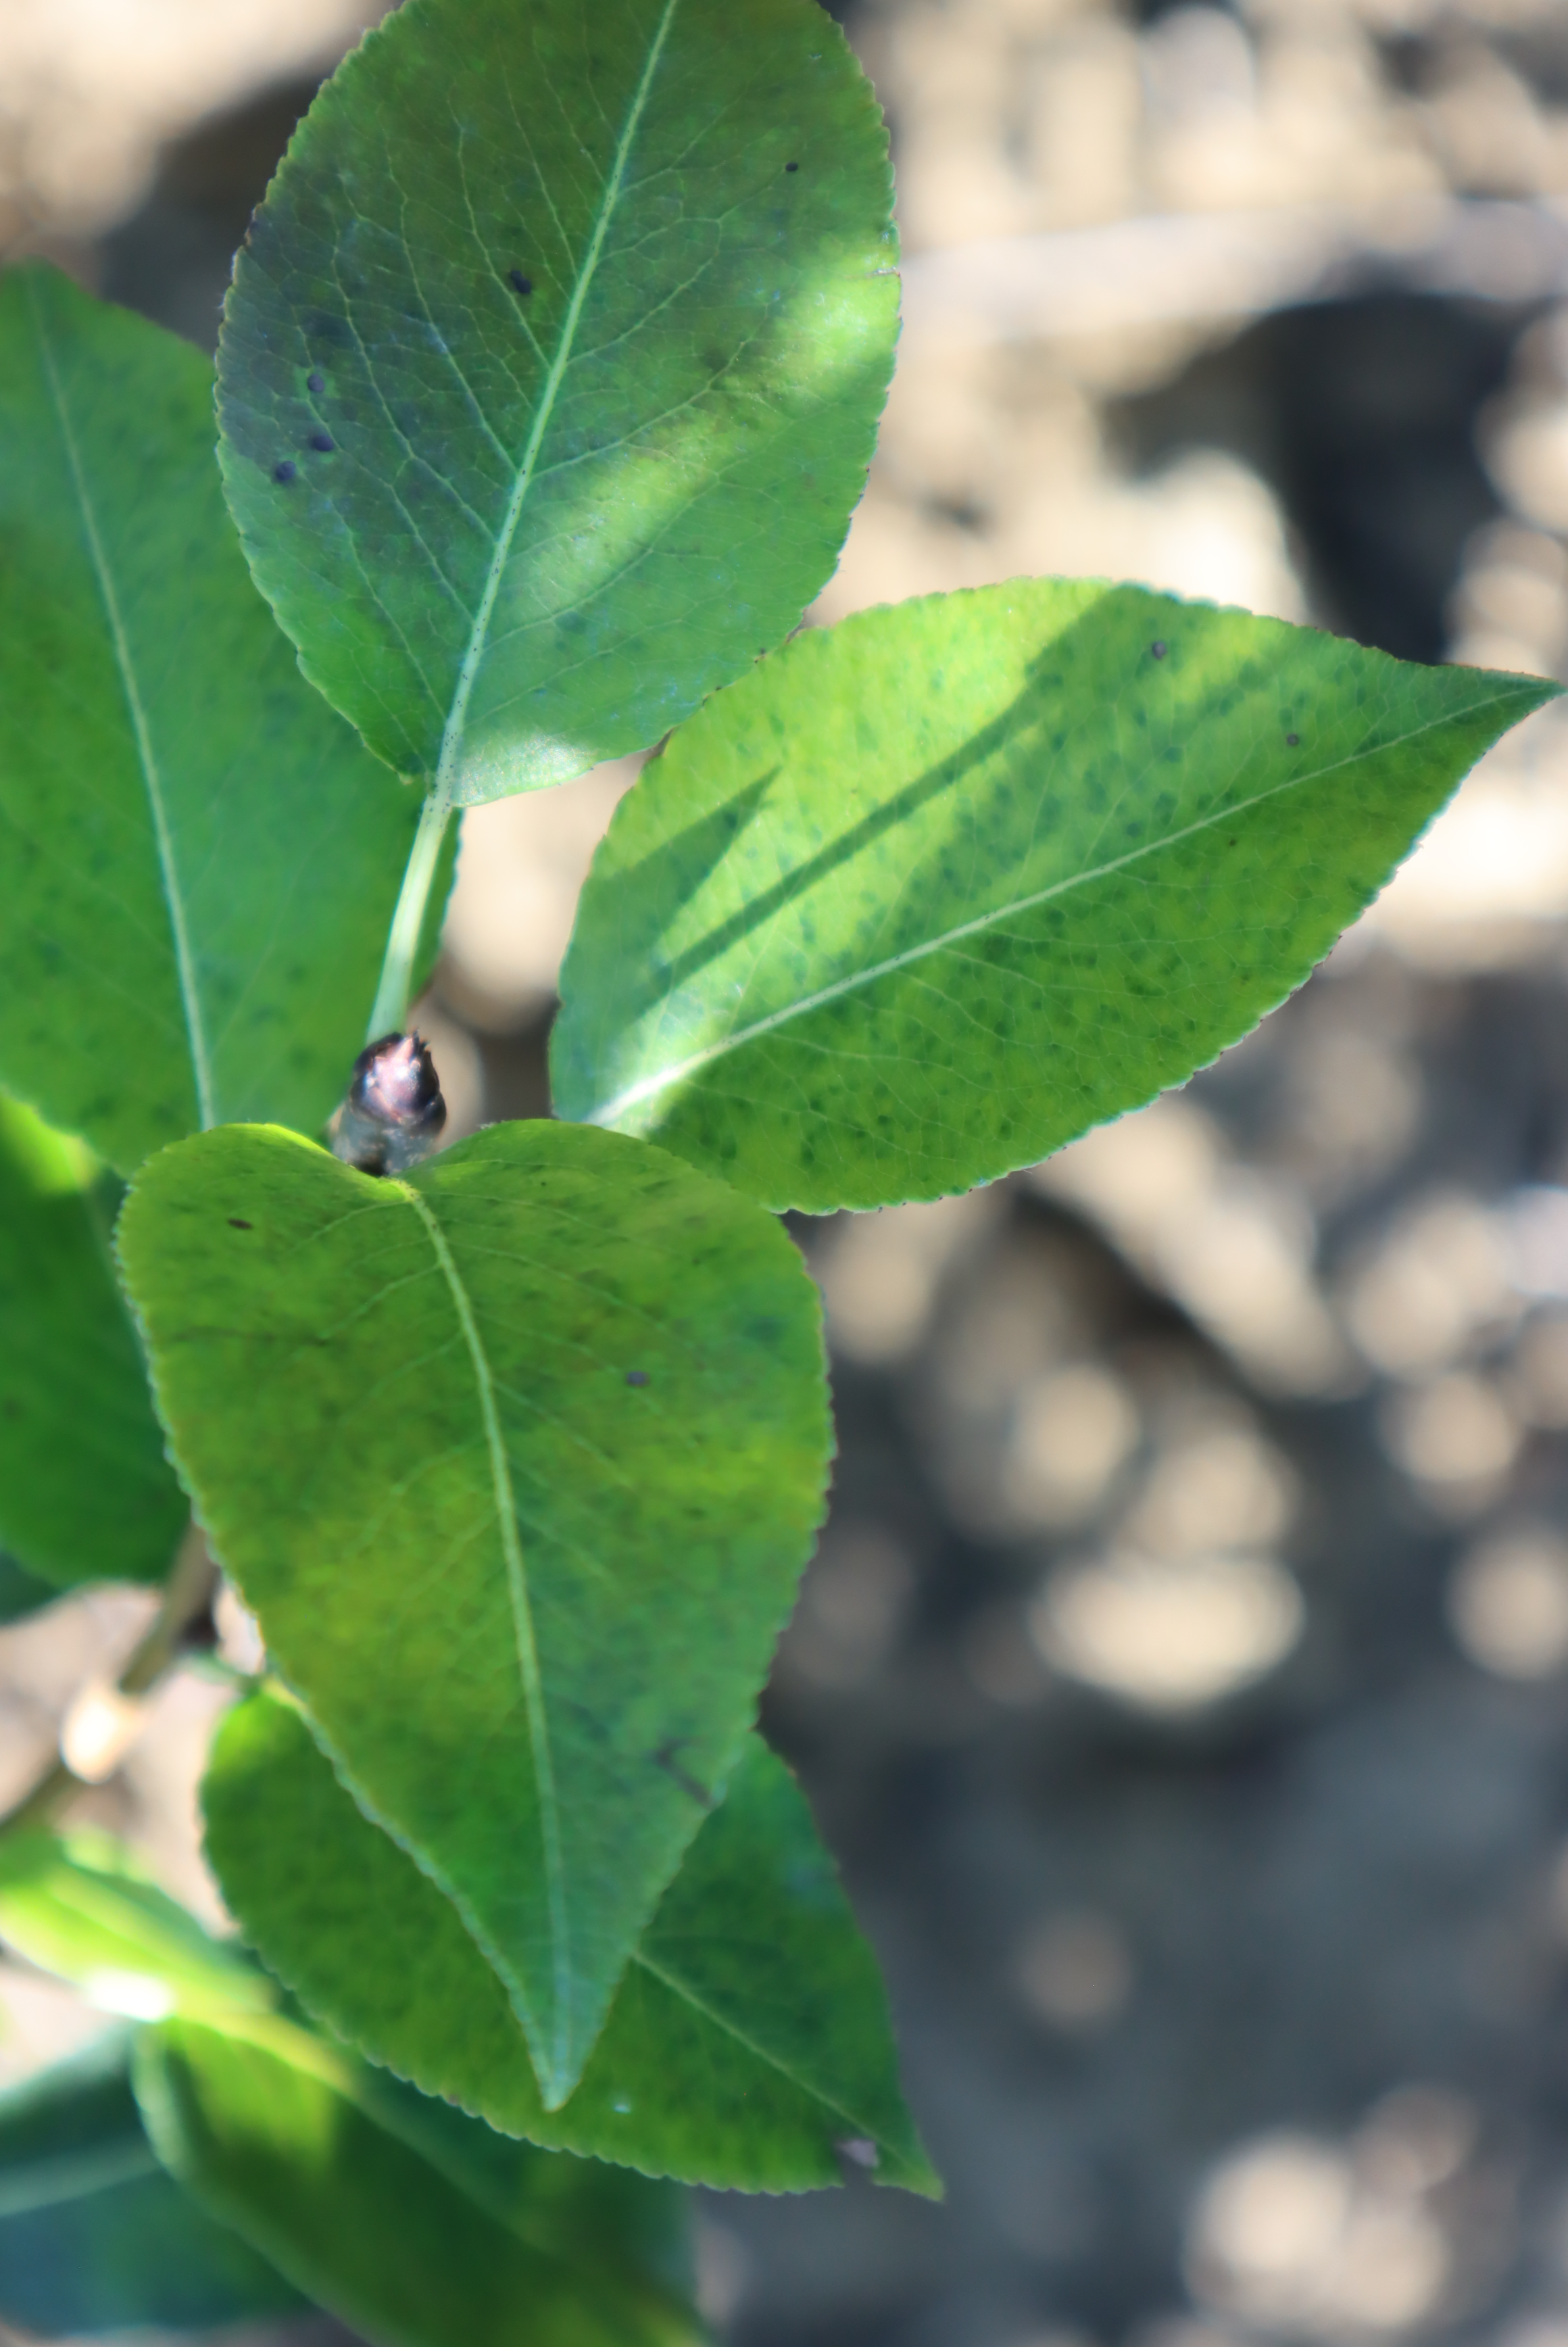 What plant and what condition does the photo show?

pear, chemical damage
